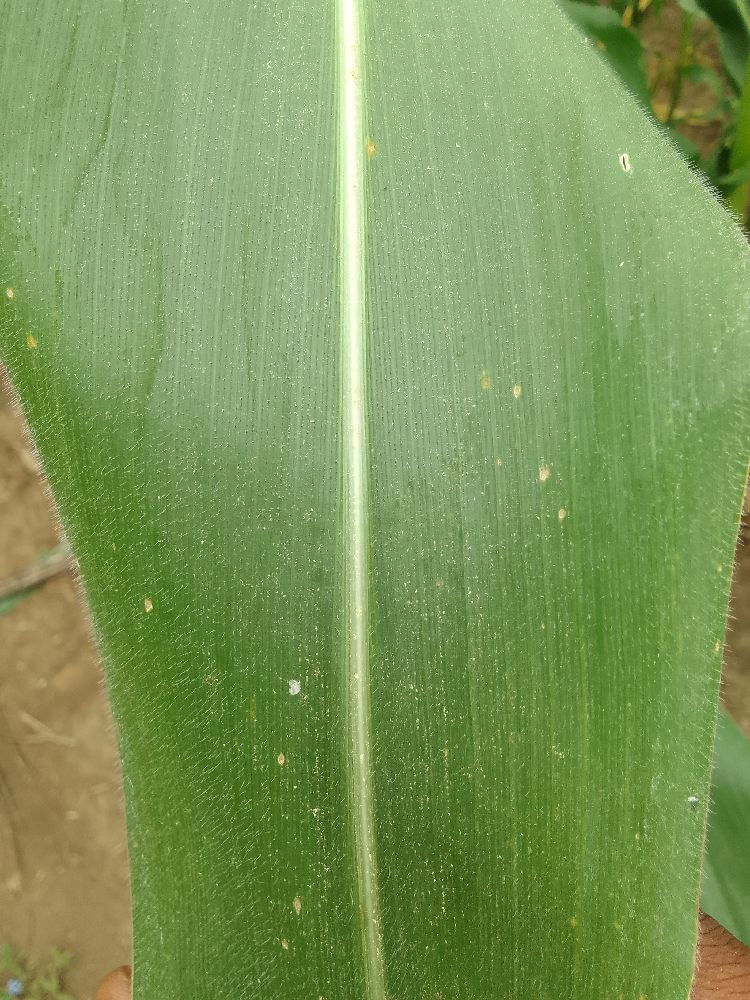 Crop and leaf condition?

maize, healthy
